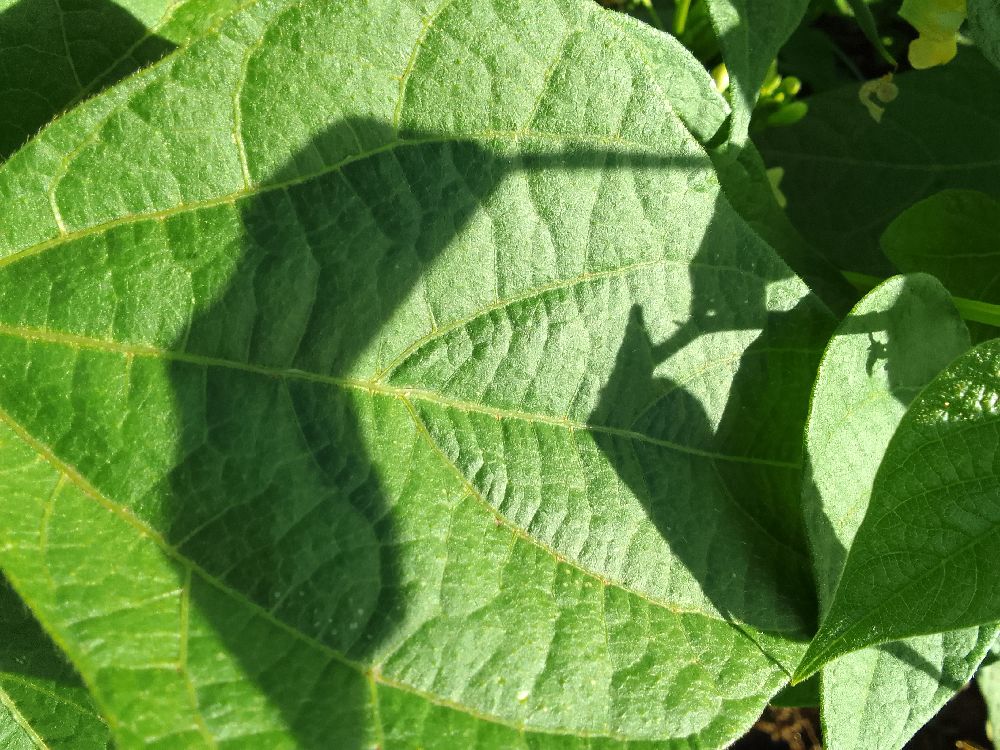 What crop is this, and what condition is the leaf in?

common bean, healthy
